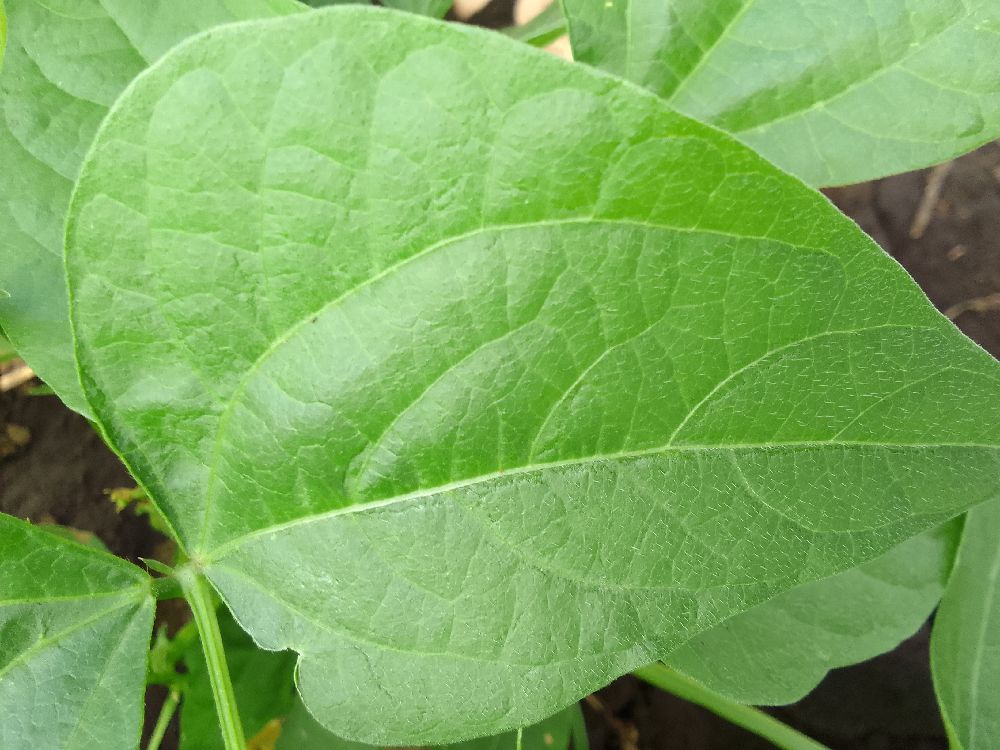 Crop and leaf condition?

common bean, healthy
